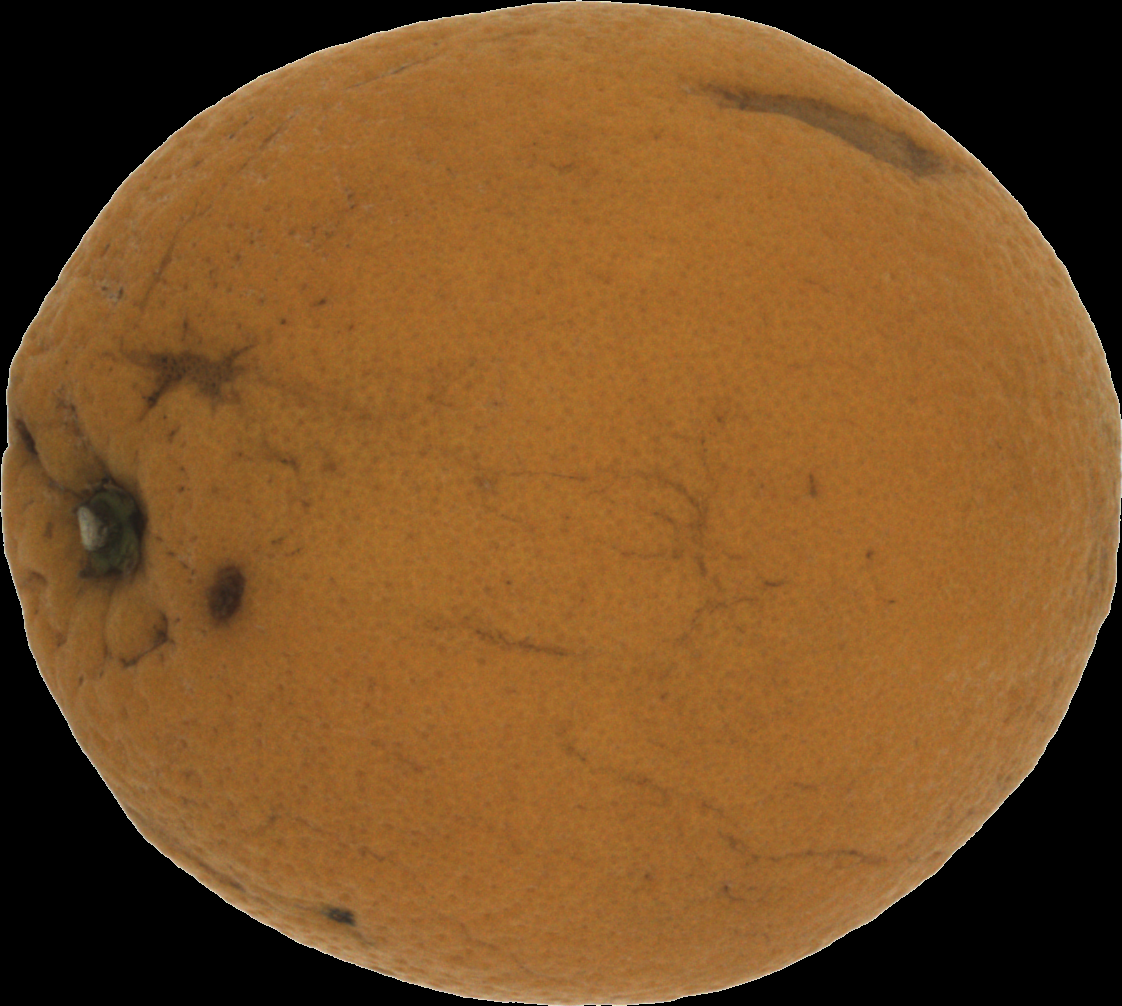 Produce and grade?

orange, bad
